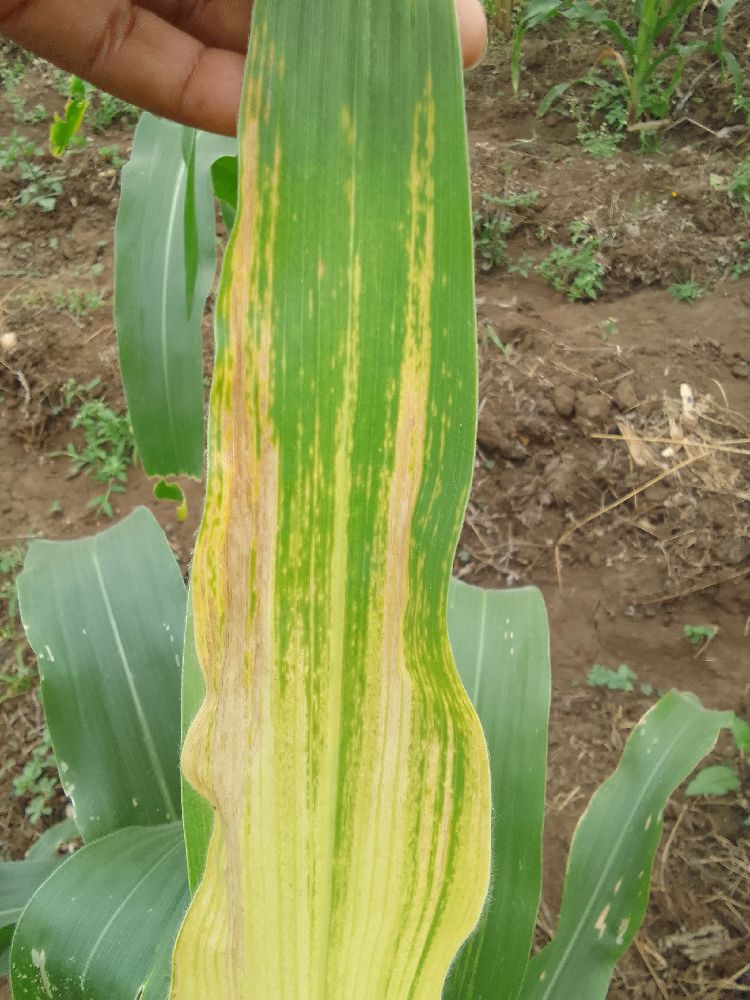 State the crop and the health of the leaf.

maize, maize lethal necrosis
